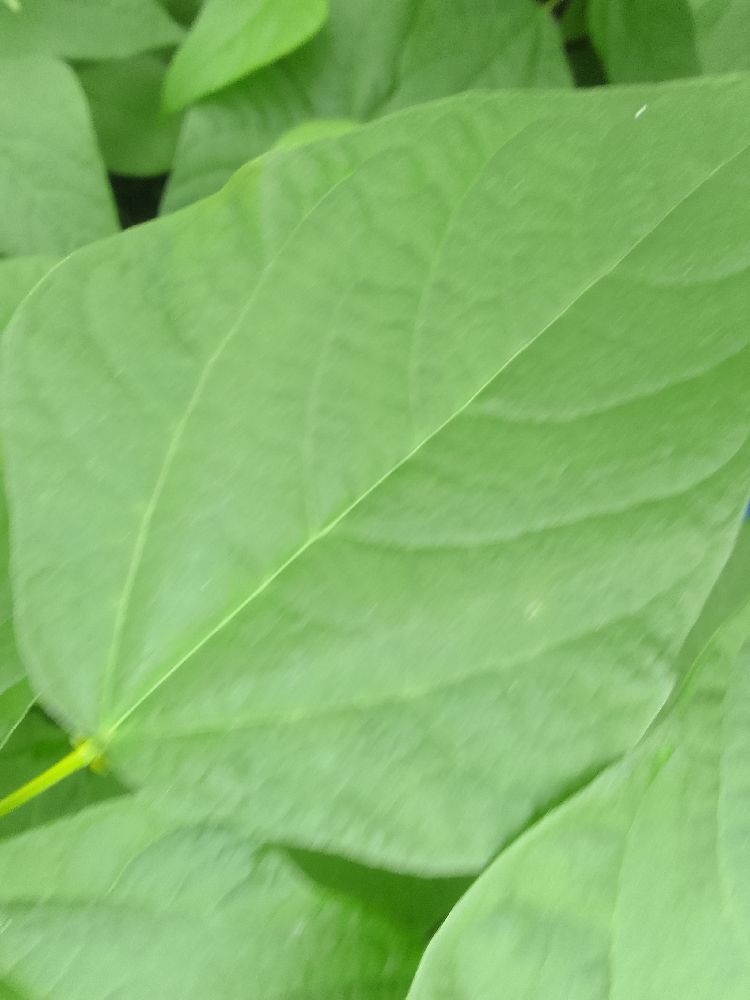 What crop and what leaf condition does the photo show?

common bean, healthy
